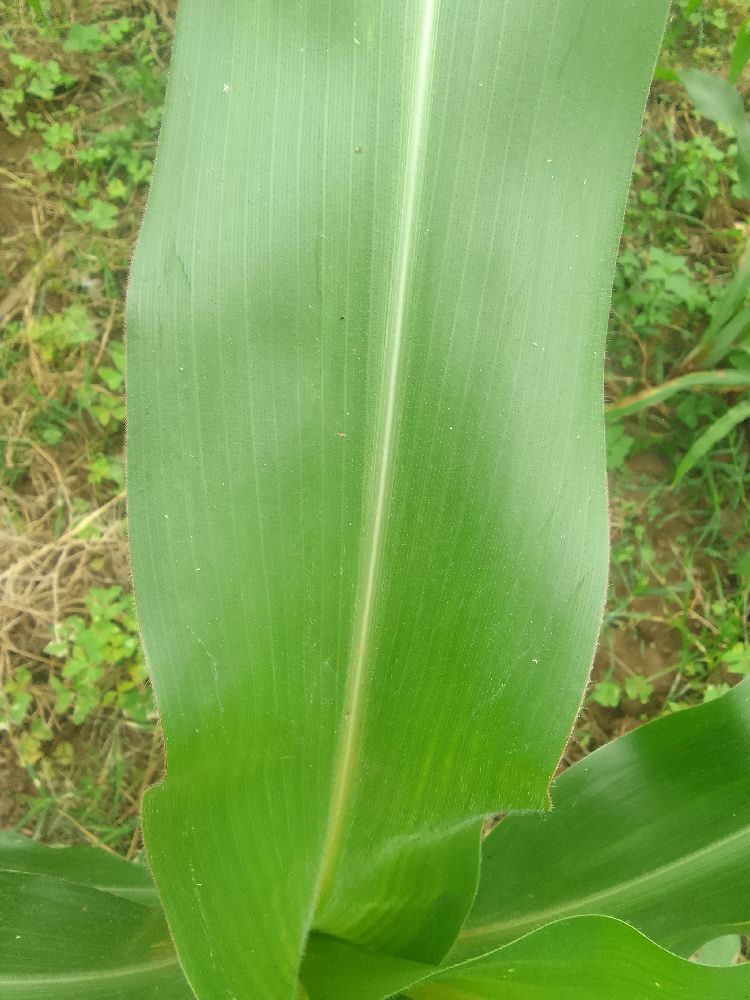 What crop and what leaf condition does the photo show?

maize, healthy
